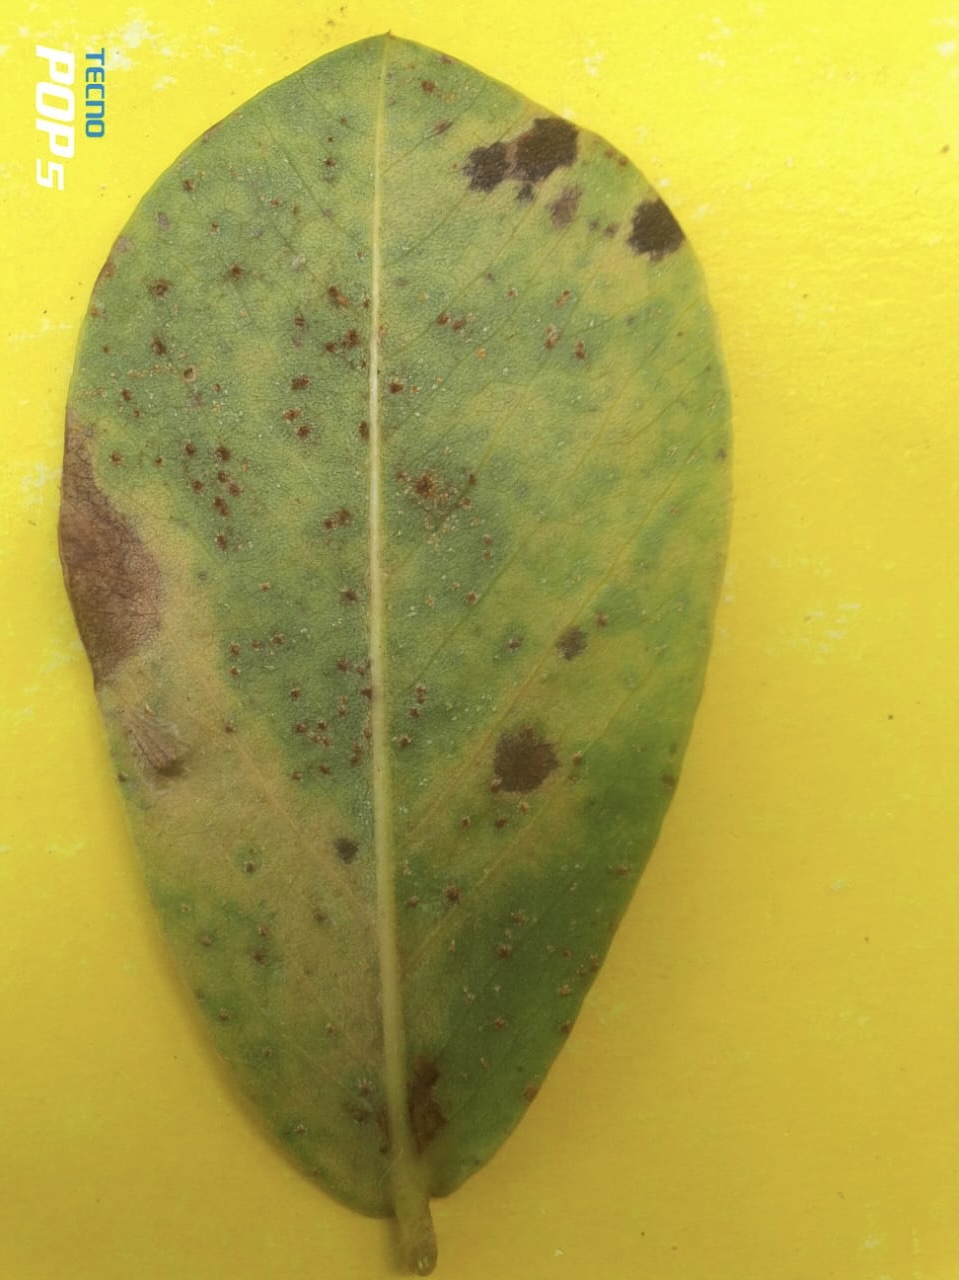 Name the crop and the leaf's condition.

peanut, nothapassalora personata
